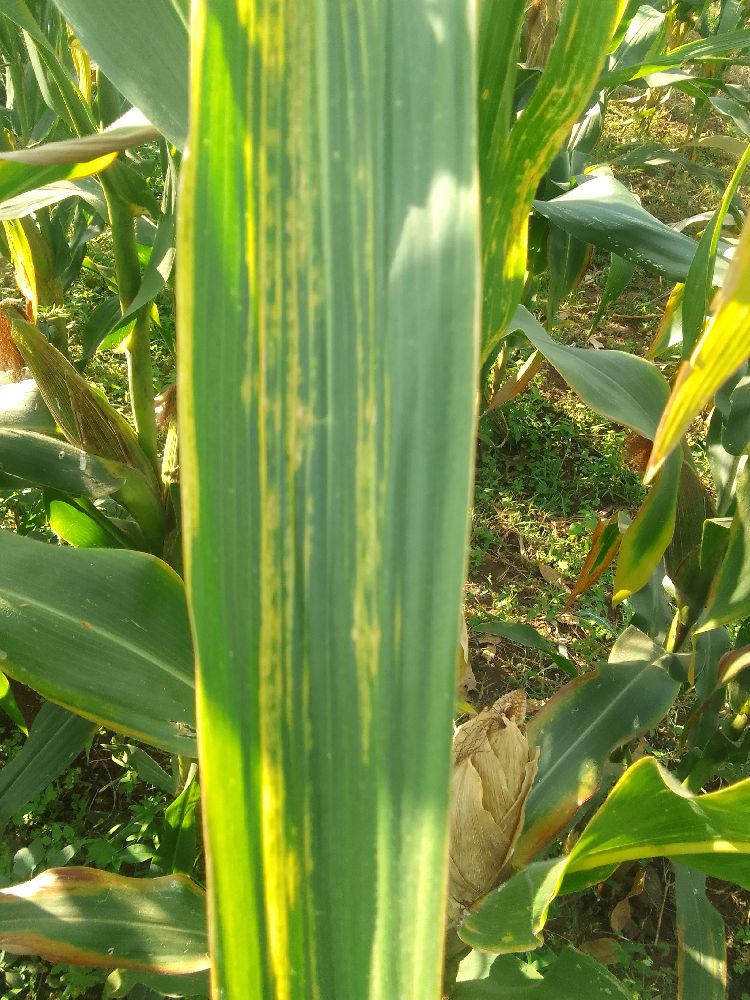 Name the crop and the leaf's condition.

maize, maize lethal necrosis
